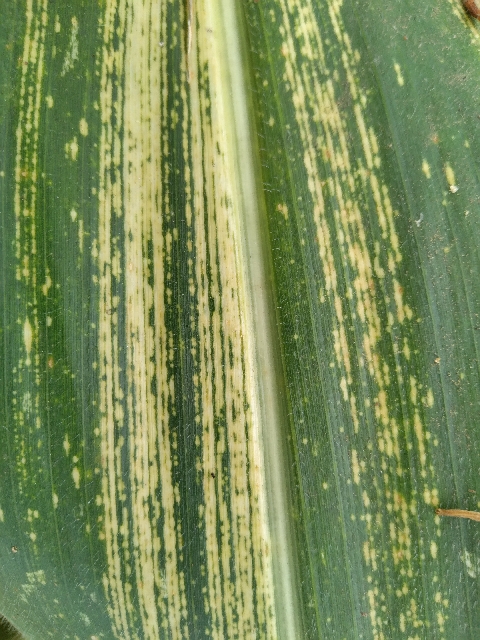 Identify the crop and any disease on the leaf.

maize, maize streak virus
